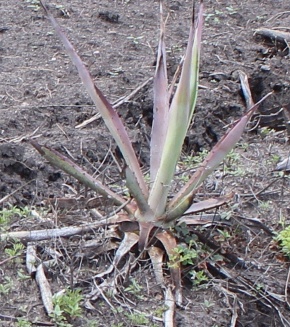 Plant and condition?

agave, sick
